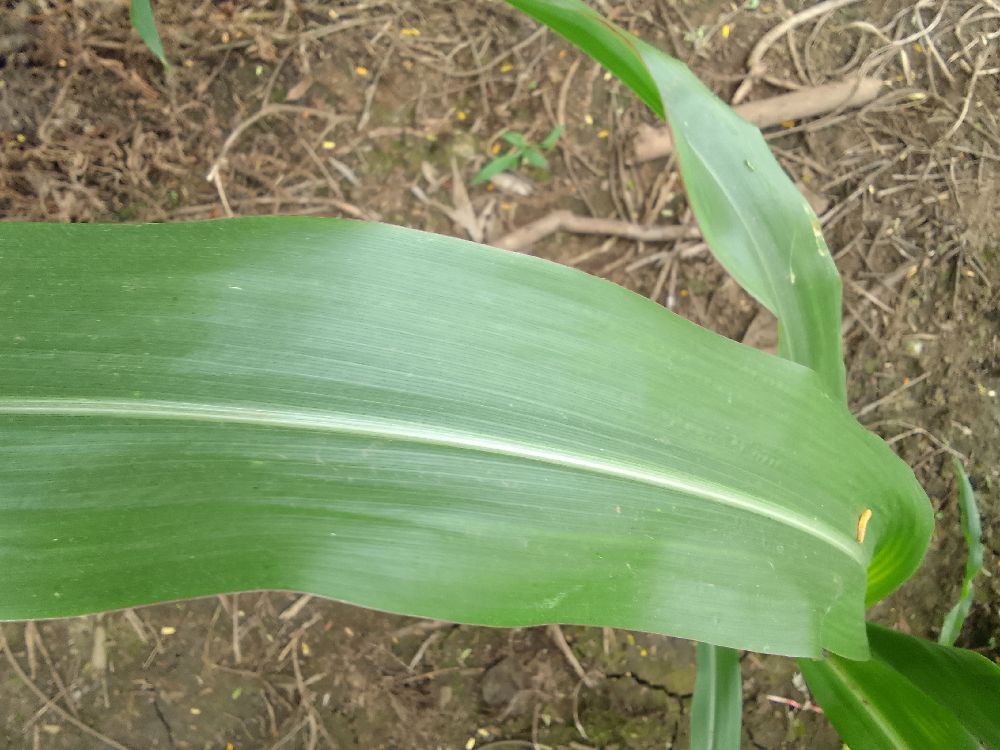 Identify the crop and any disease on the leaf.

maize, healthy
